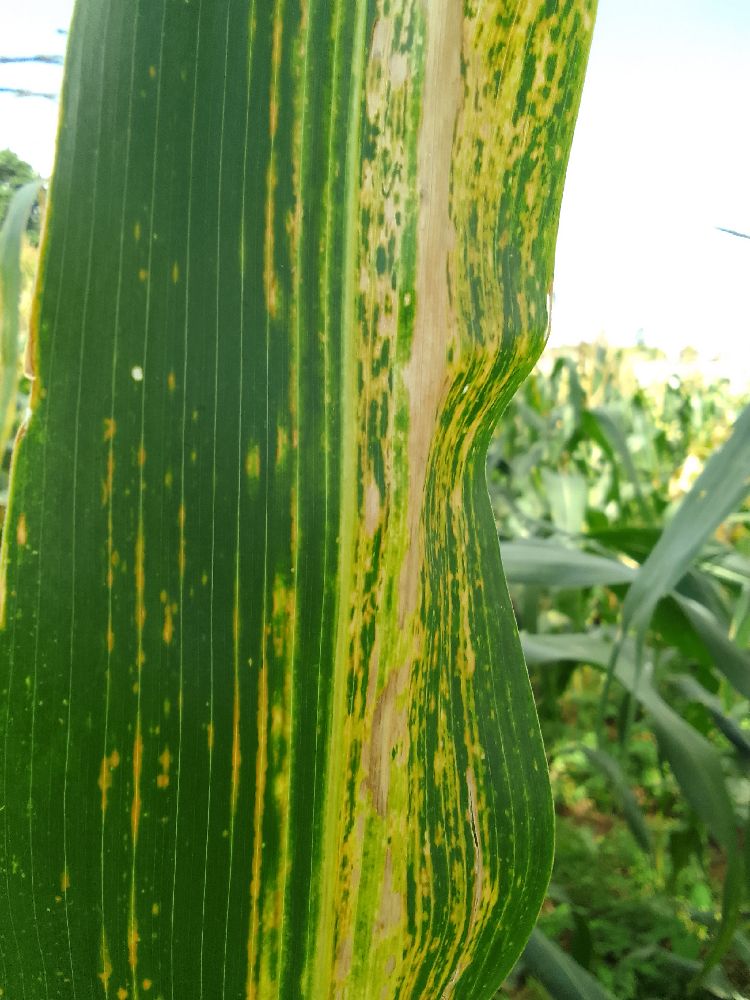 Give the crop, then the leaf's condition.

maize, maize lethal necrosis
